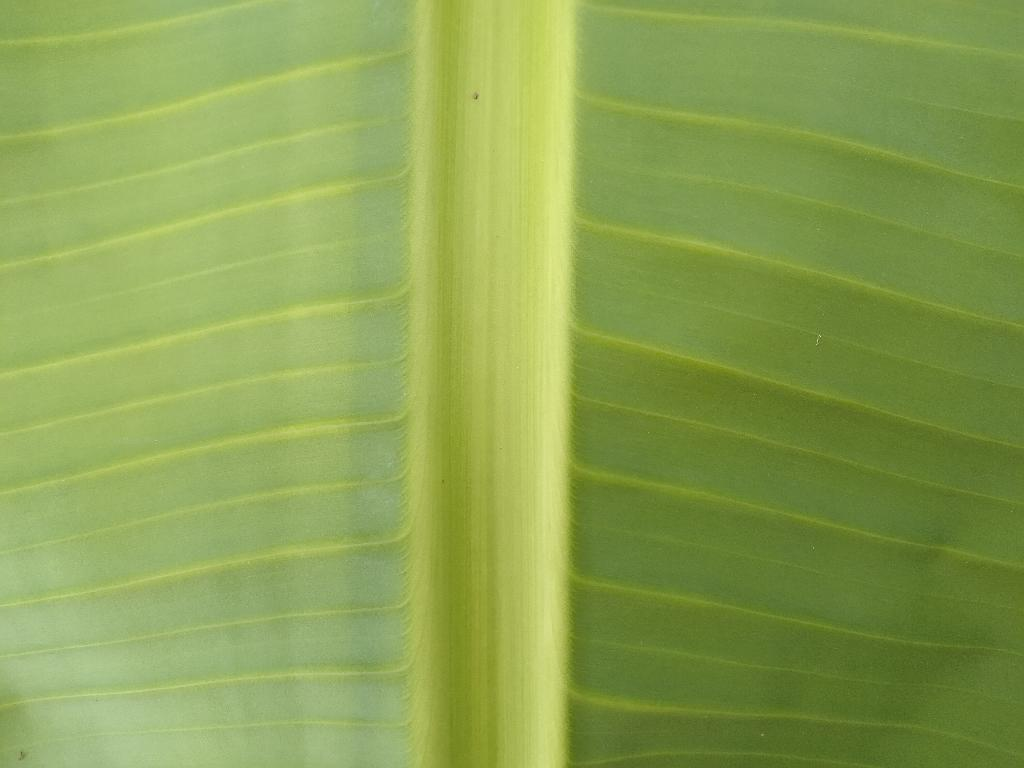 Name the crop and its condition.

banana, healthy
